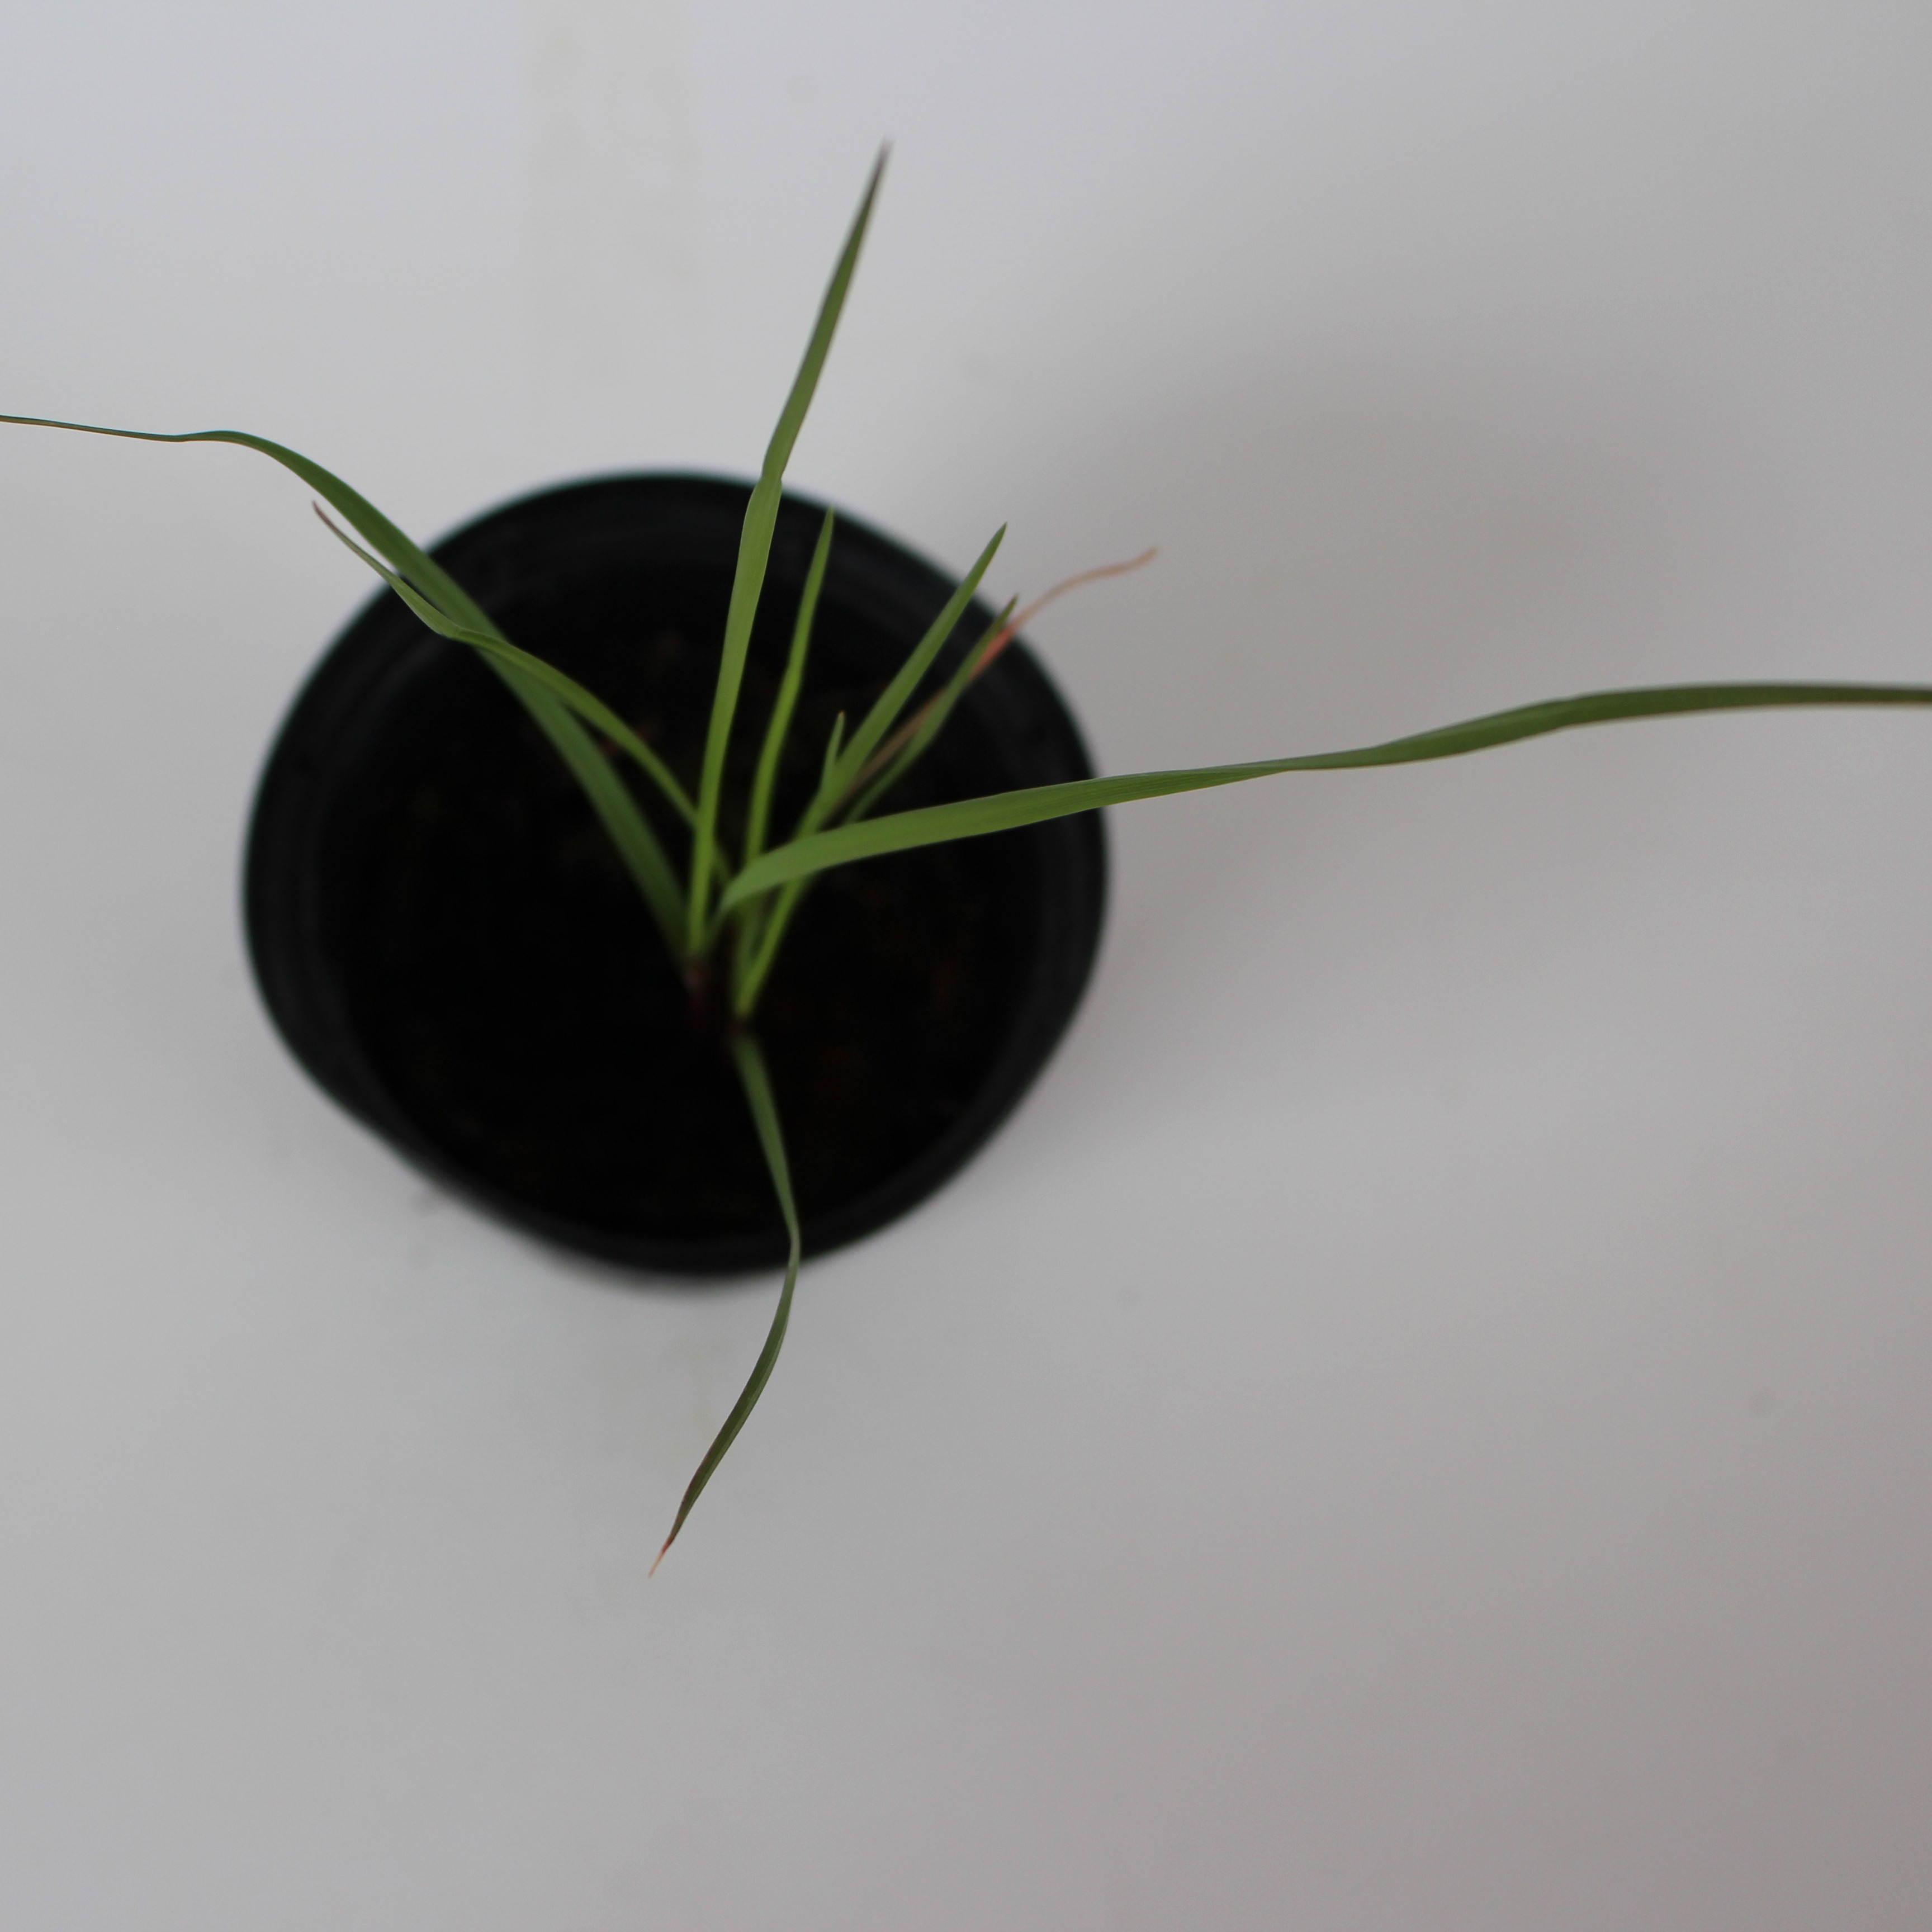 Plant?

Lolium multiflorum
